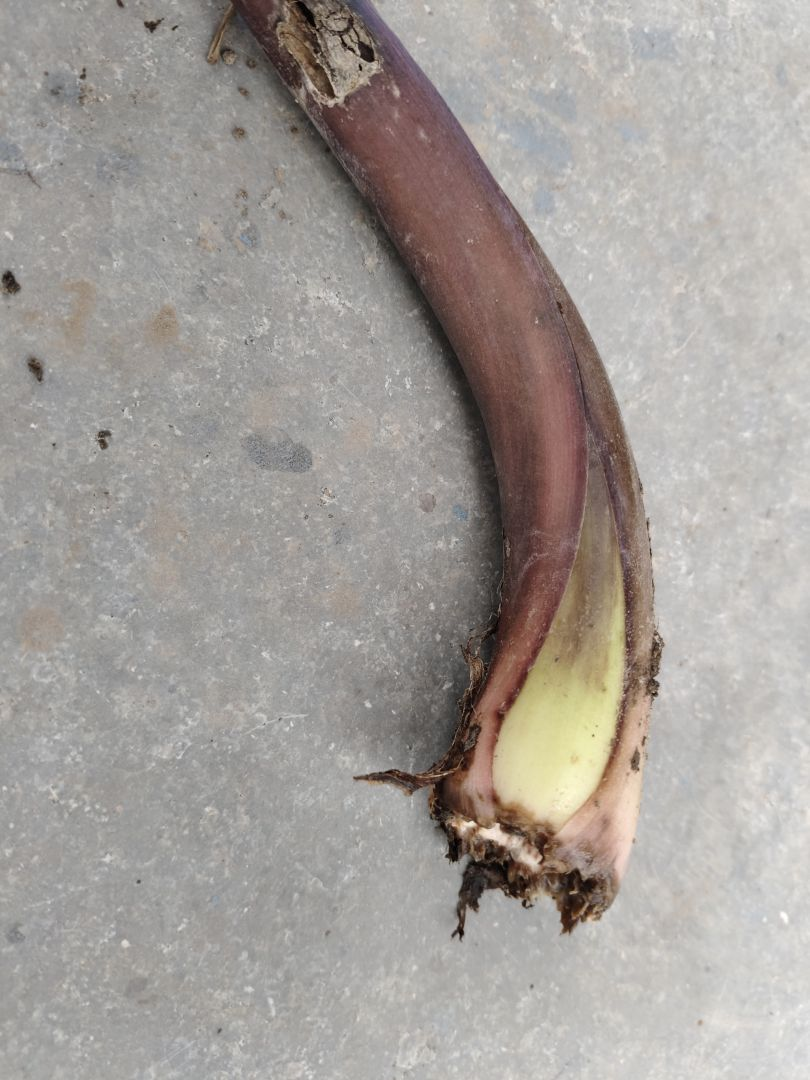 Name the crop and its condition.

taro, root rot
